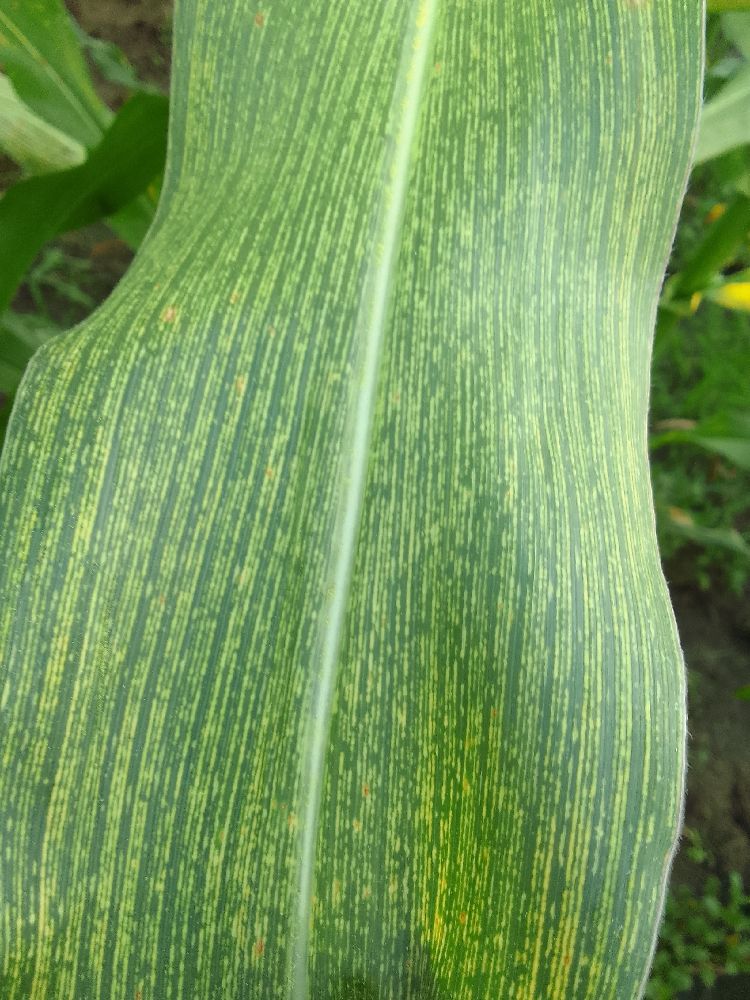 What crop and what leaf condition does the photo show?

maize, maize streak virus
